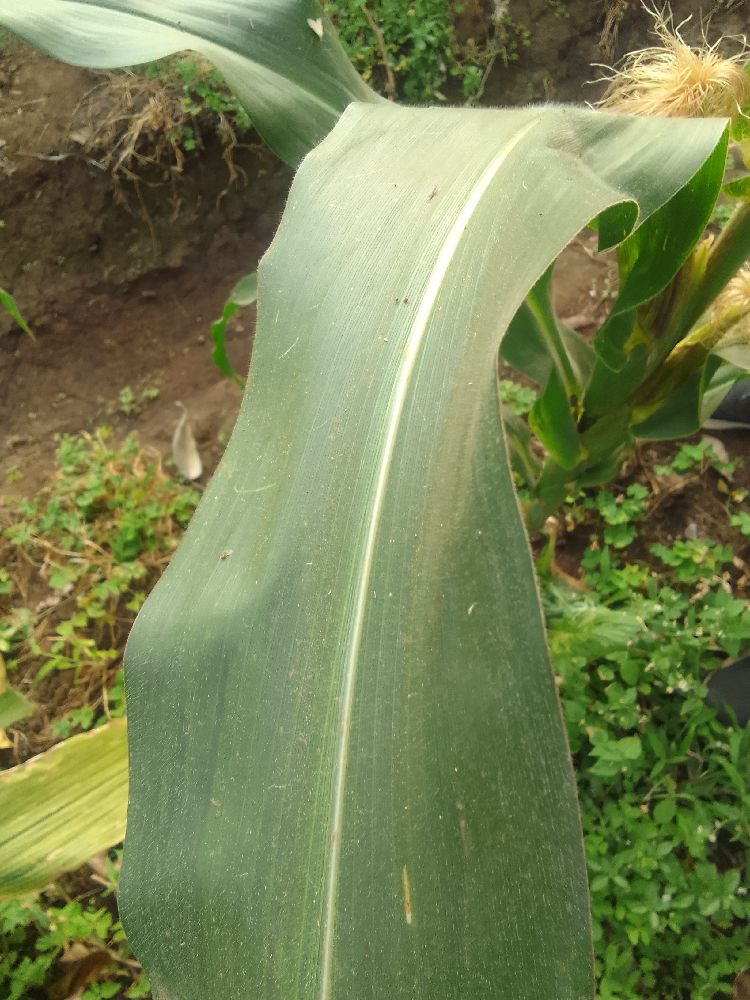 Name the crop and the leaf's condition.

maize, healthy
